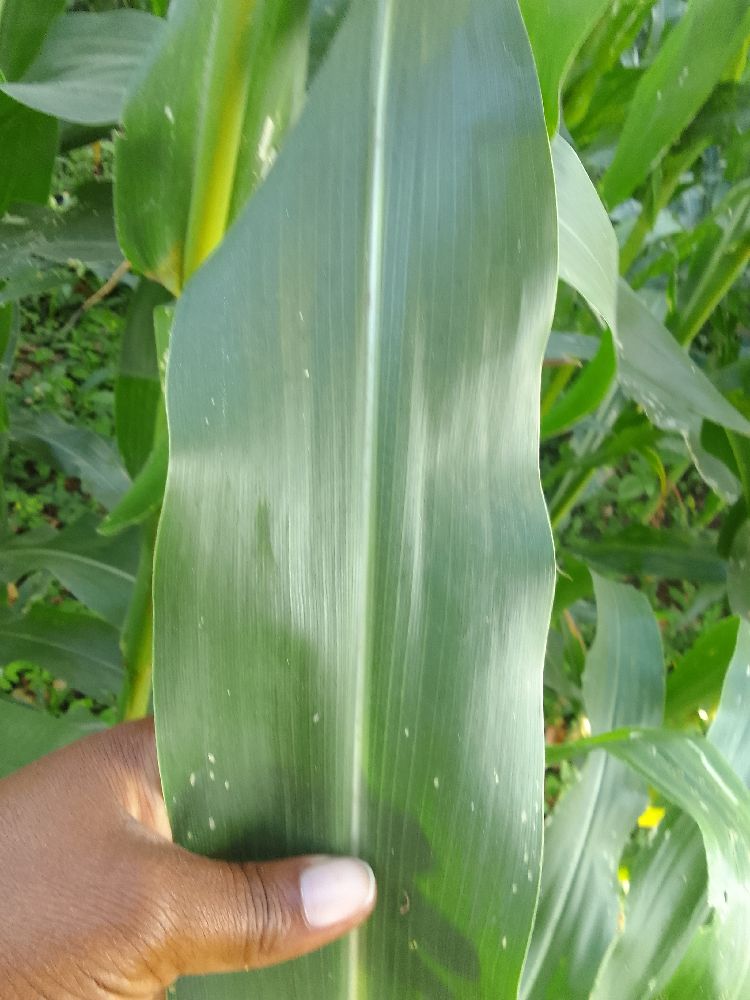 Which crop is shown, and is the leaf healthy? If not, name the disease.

maize, healthy
